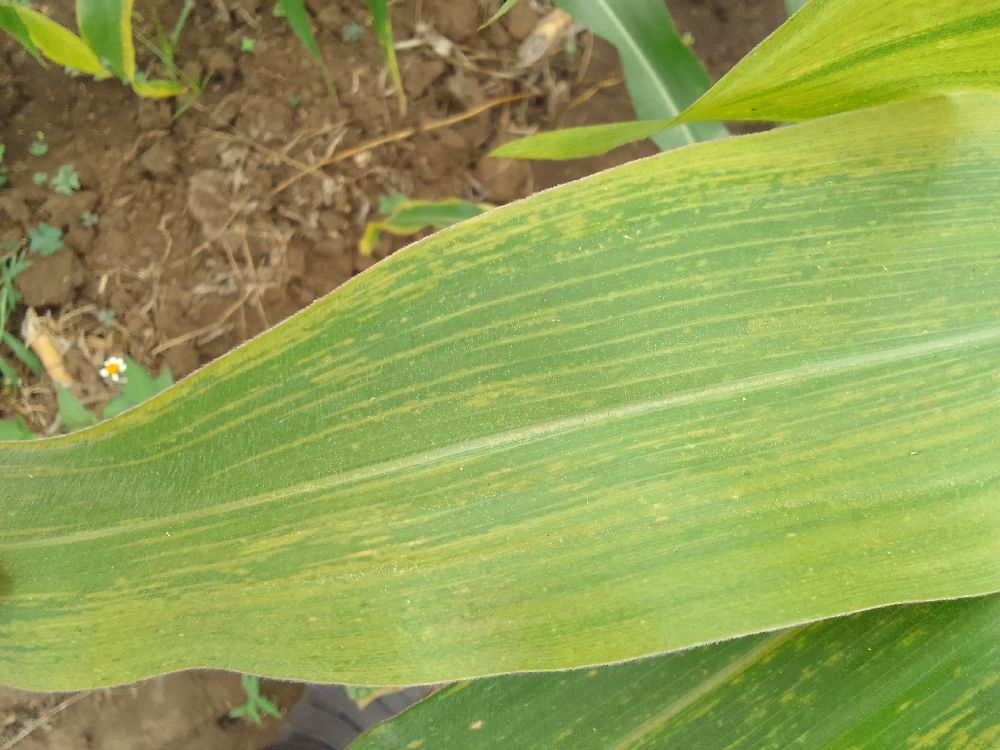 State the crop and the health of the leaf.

maize, maize lethal necrosis
